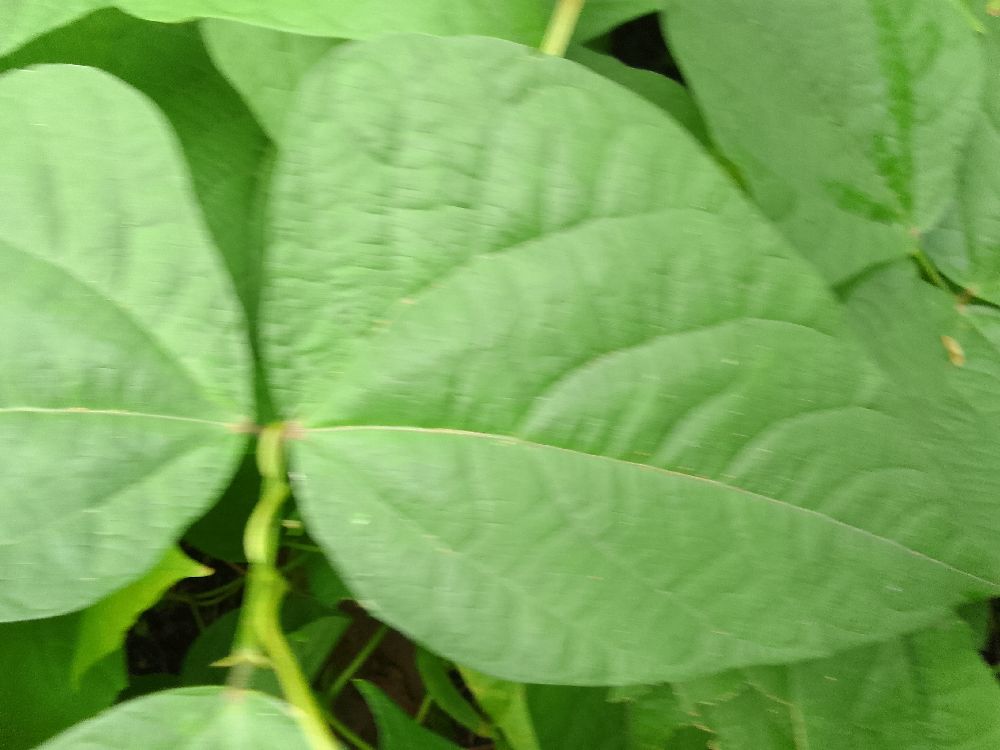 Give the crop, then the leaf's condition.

common bean, healthy
